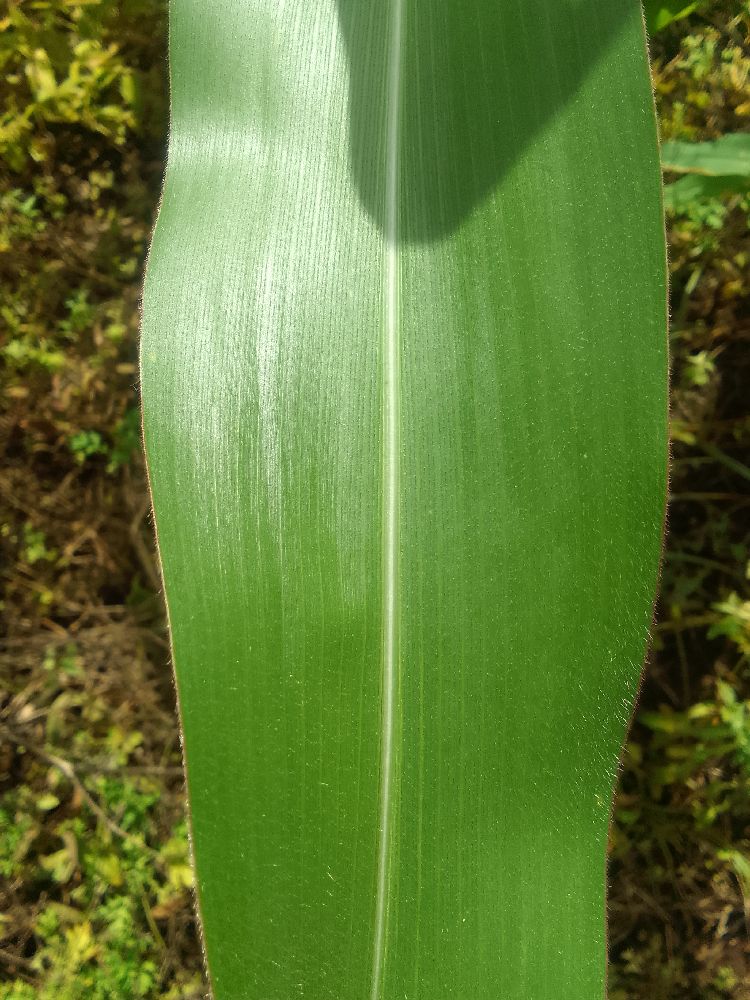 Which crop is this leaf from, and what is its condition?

maize, healthy
